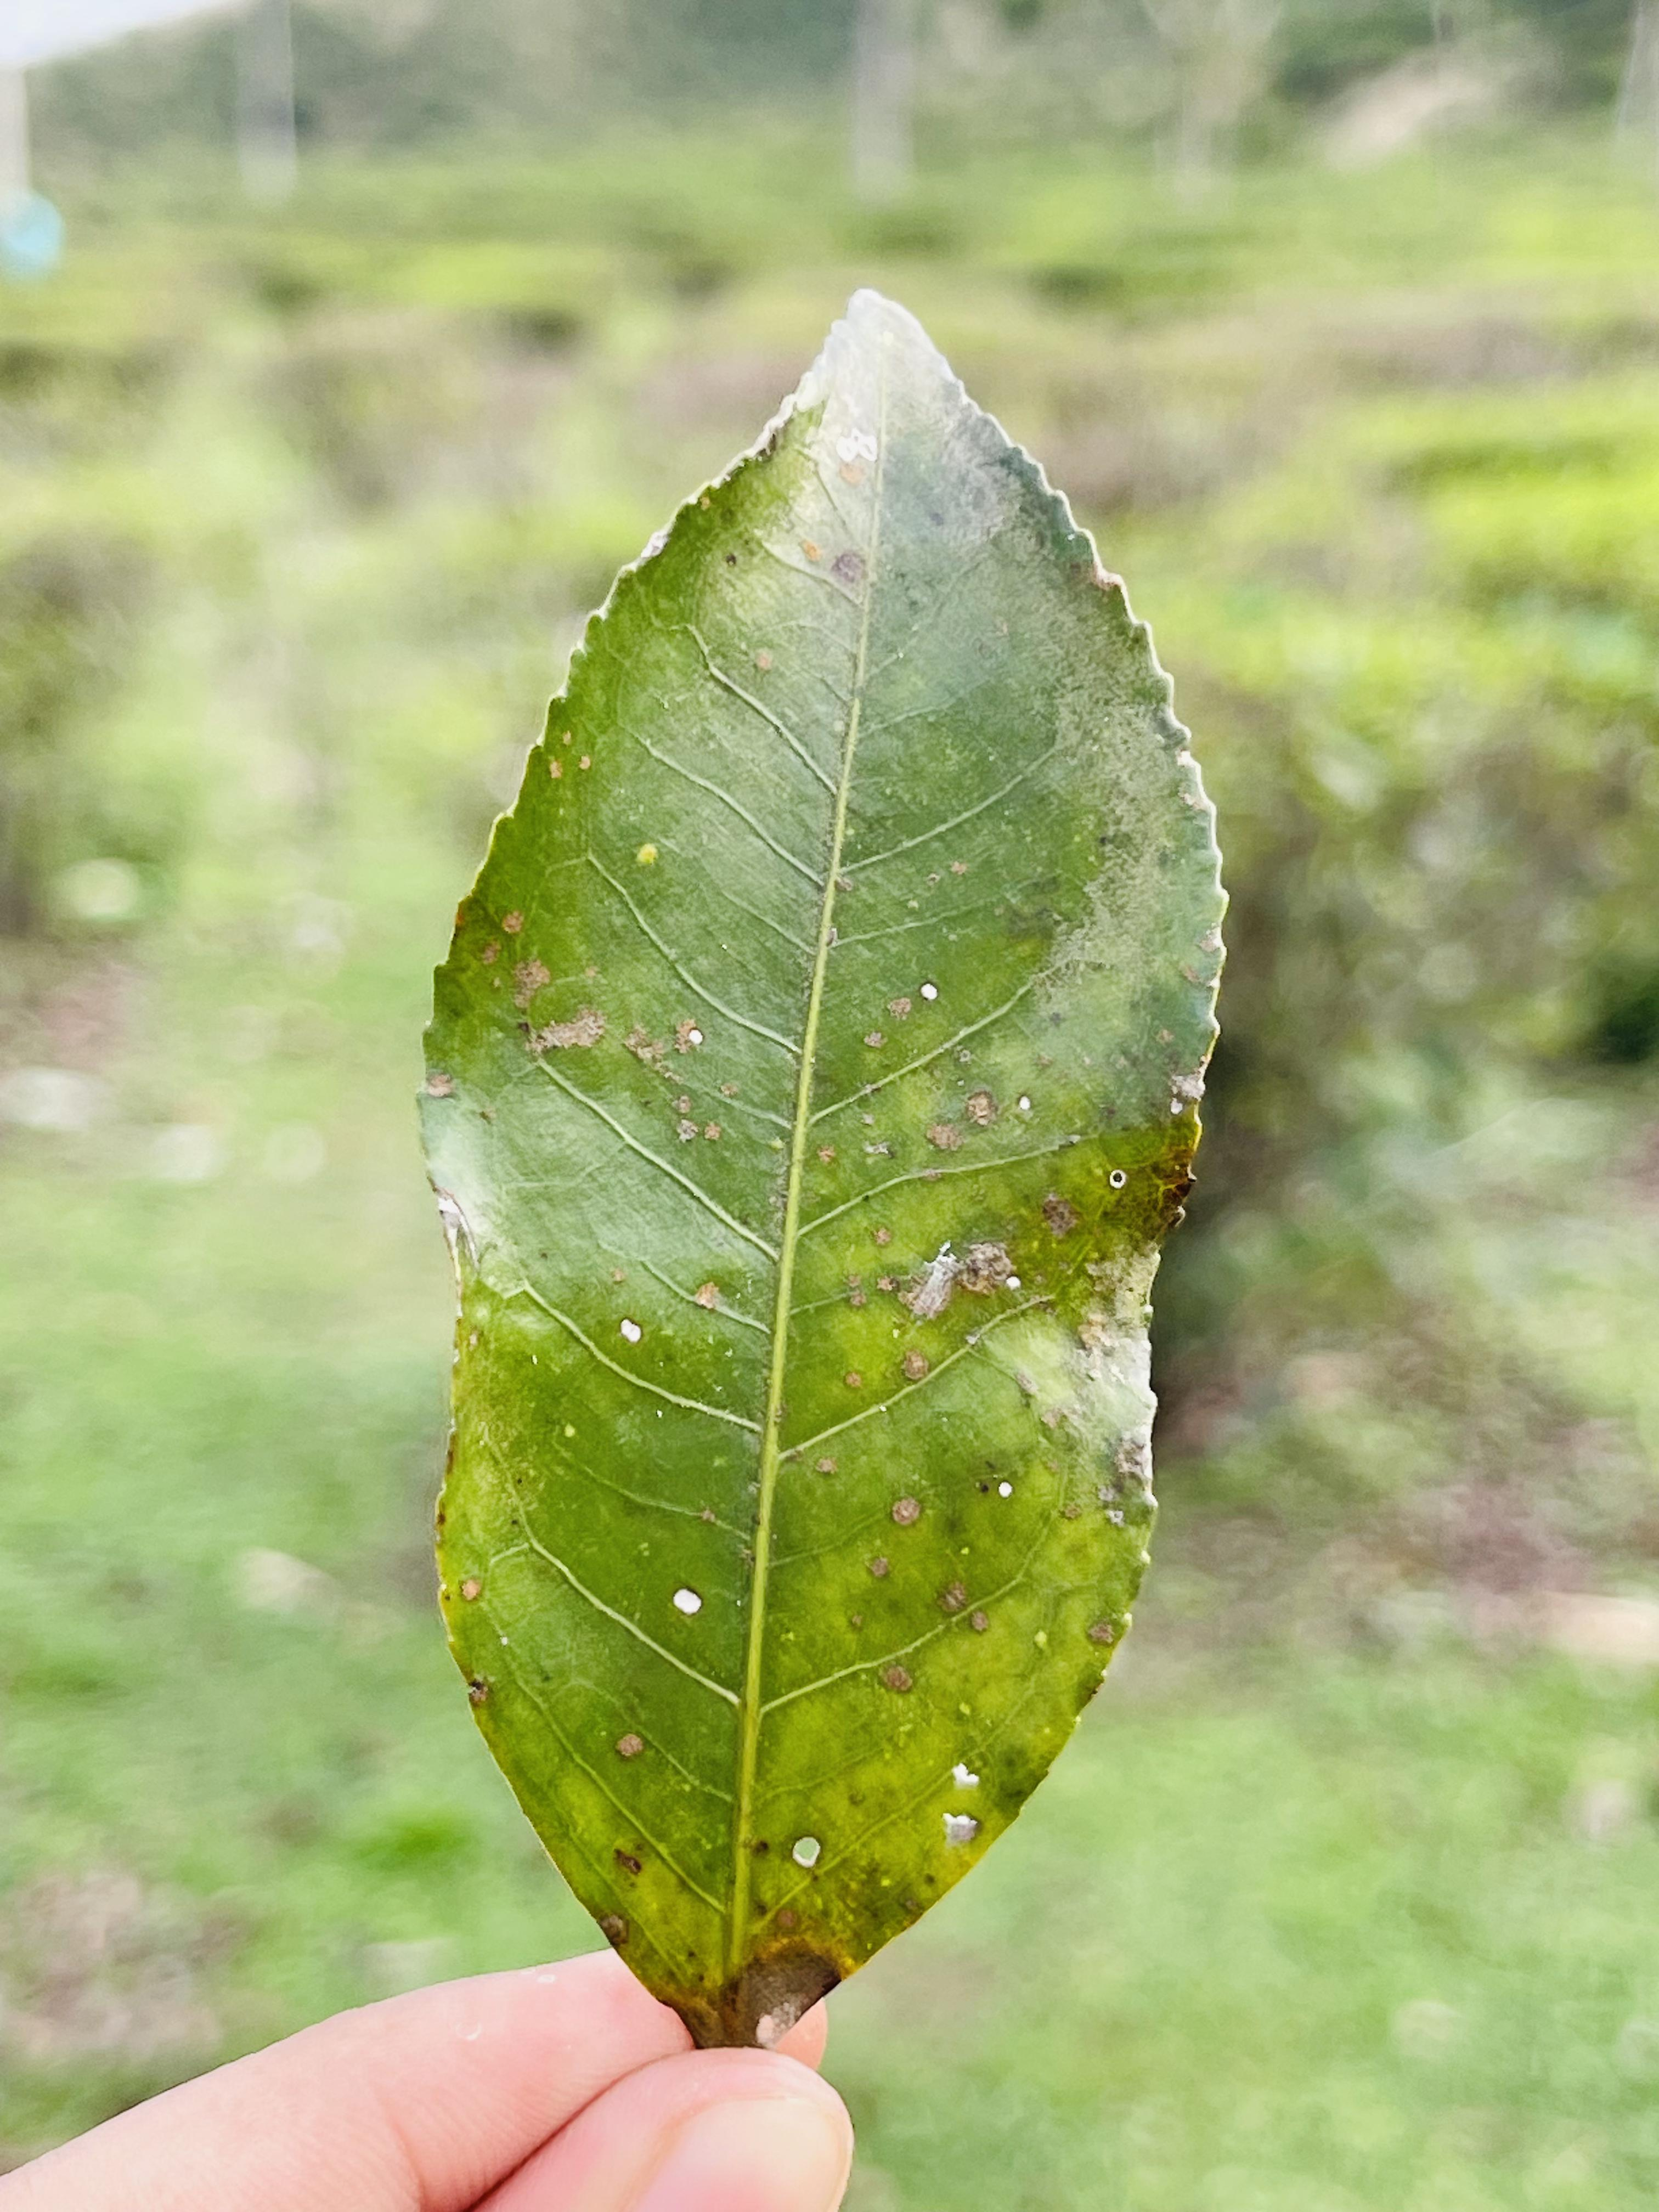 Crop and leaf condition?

tea, red rust
